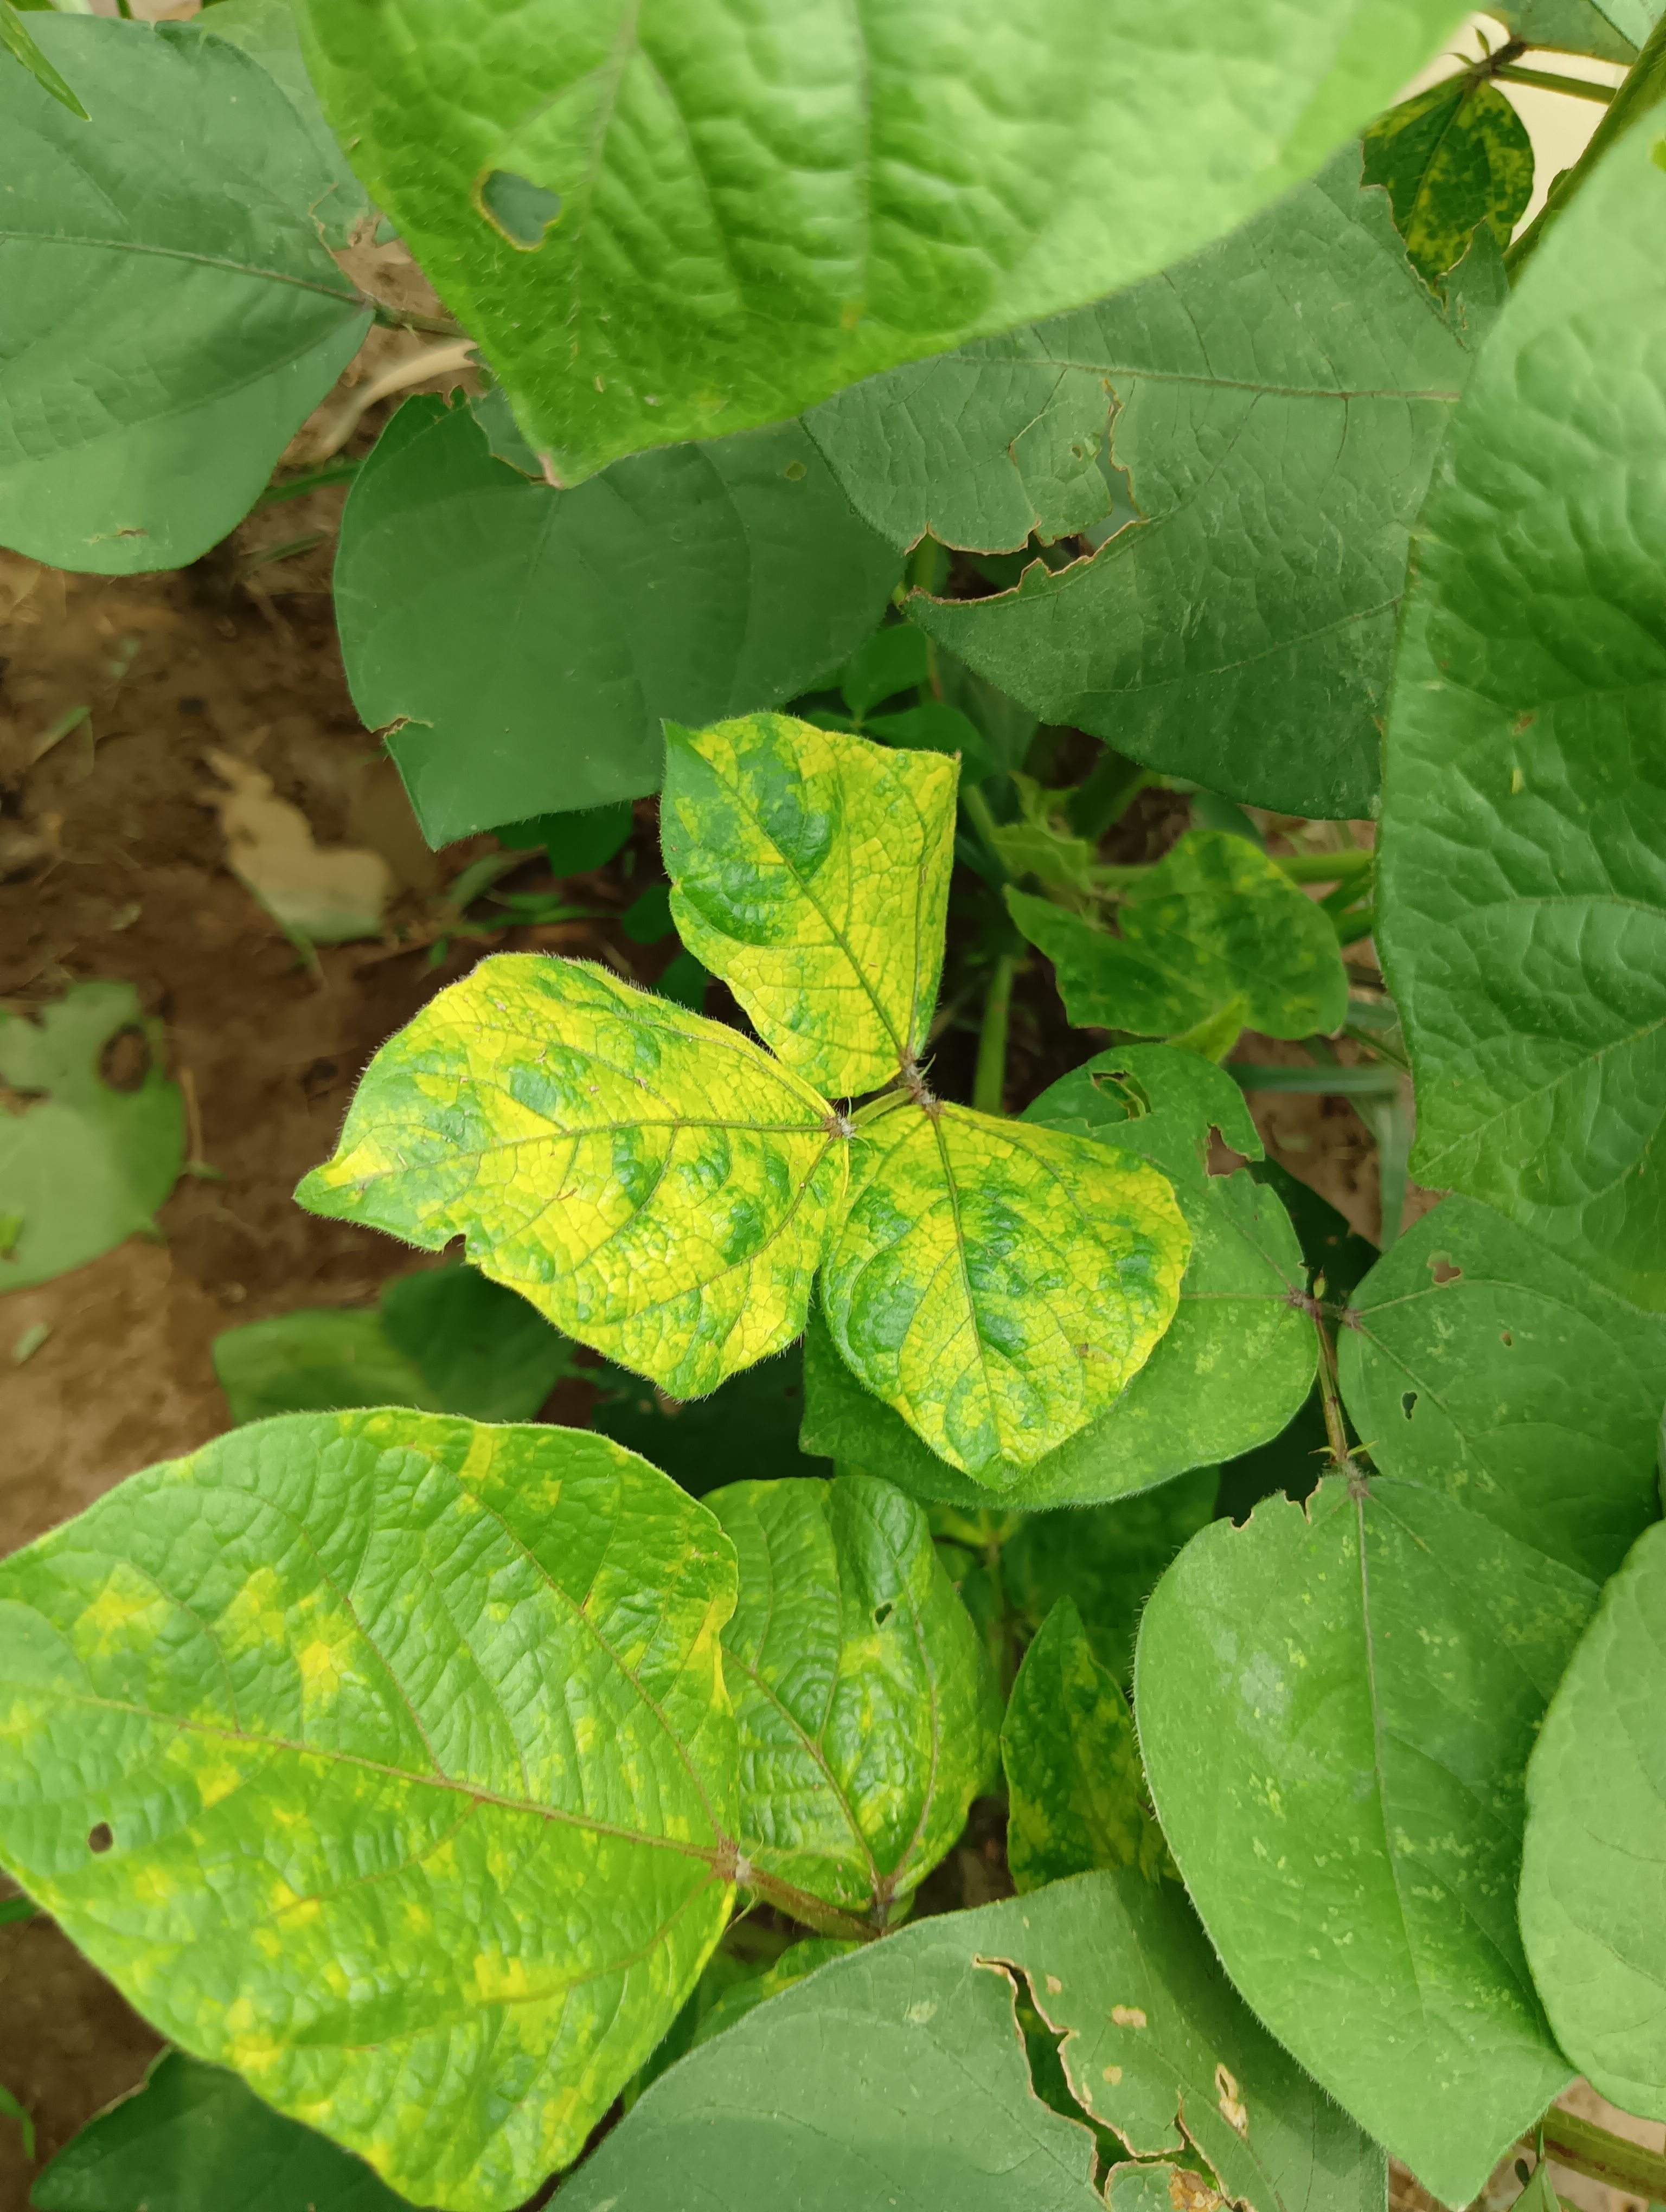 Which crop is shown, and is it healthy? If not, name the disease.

mungbean, yellow mosaic
